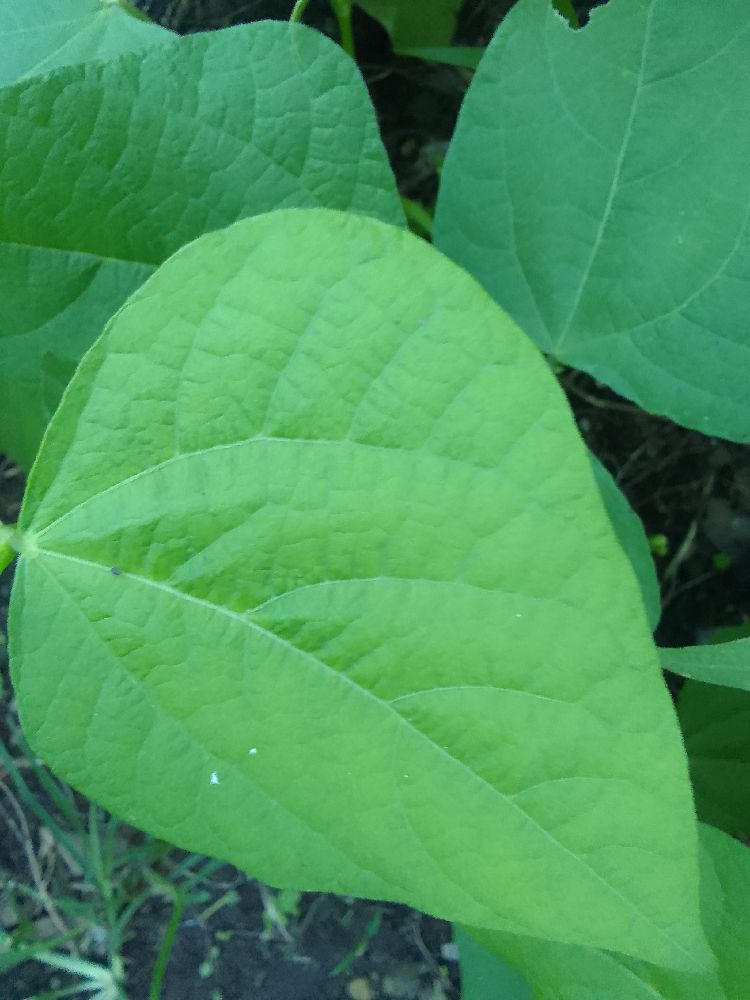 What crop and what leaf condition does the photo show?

common bean, healthy
